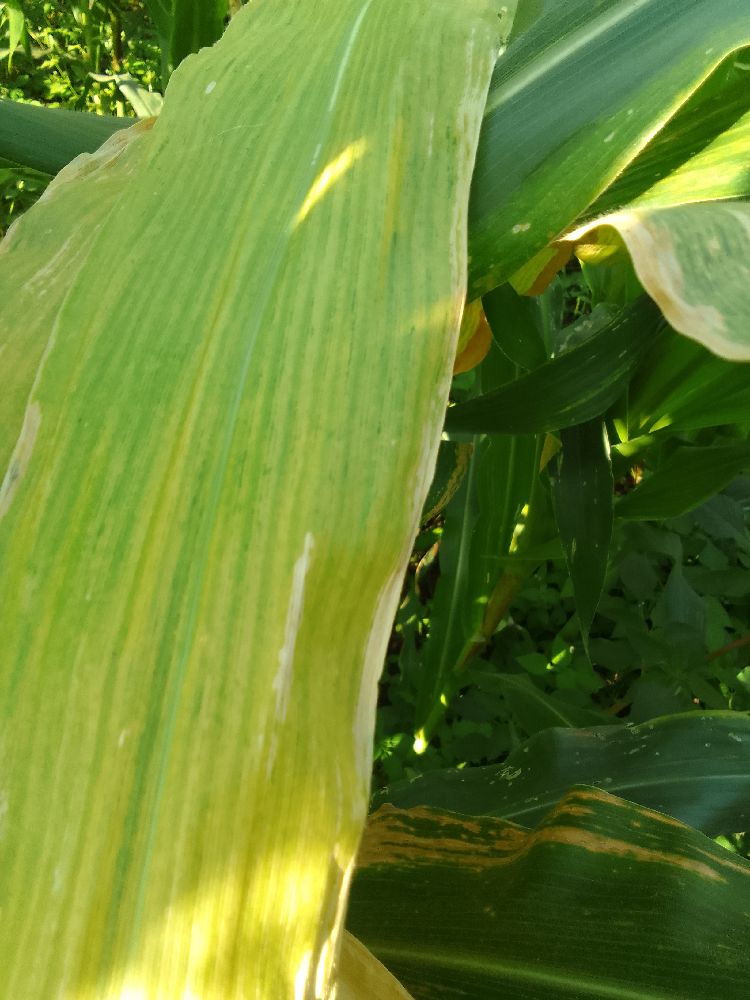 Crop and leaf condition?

maize, maize lethal necrosis
